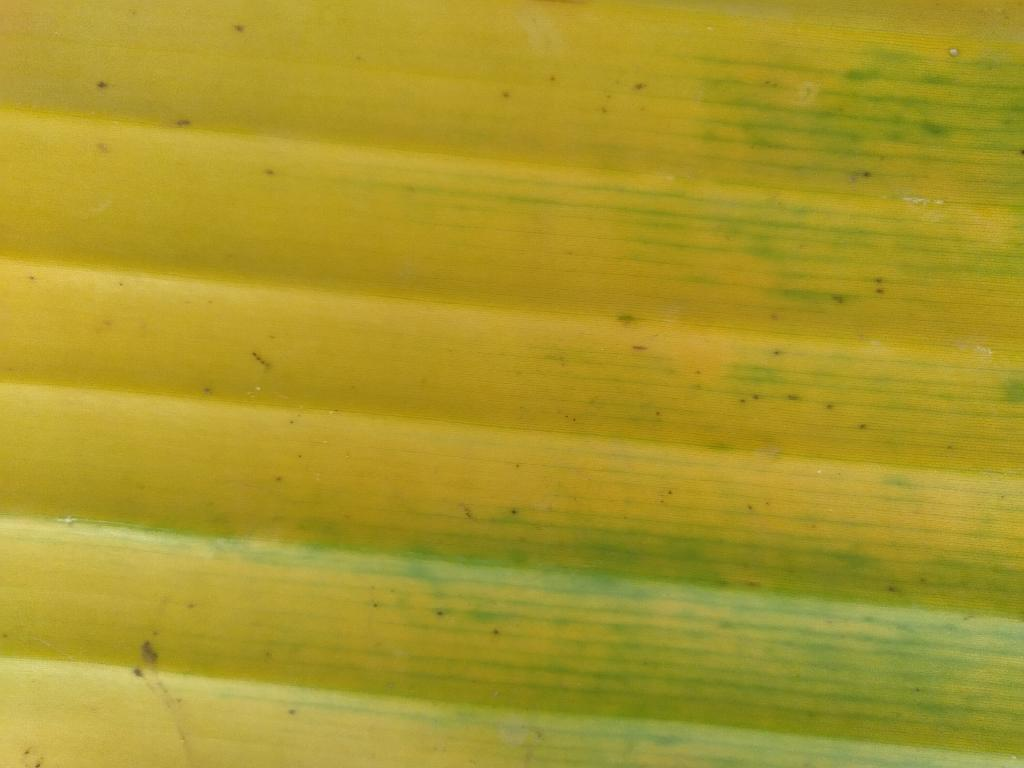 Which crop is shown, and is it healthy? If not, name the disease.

banana, fusarium wilt race 1
